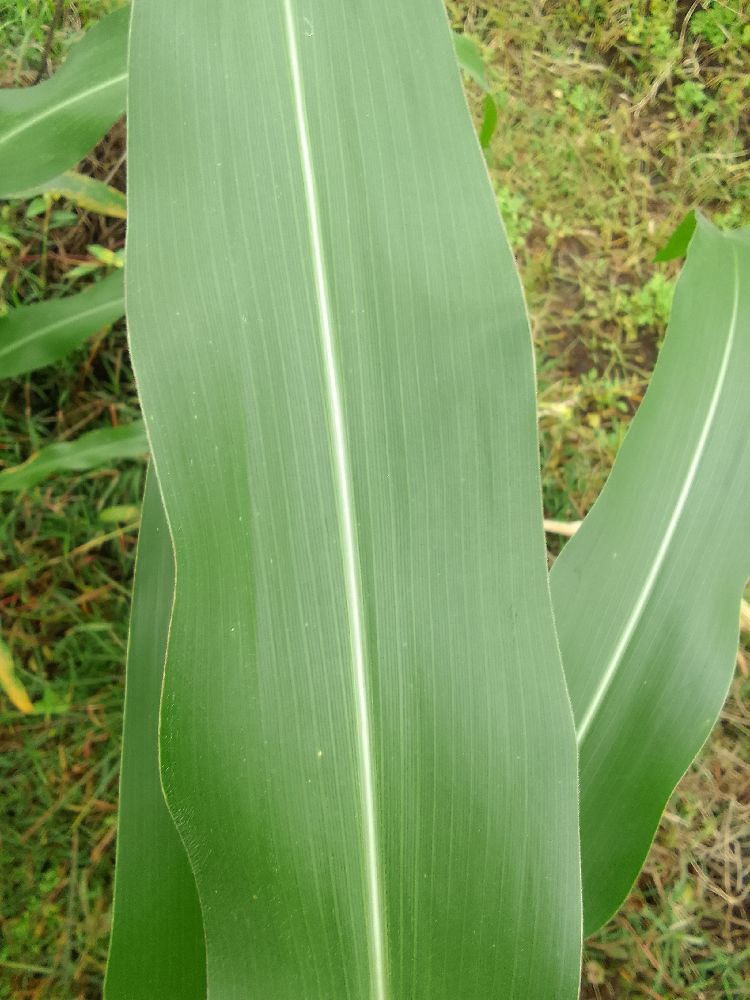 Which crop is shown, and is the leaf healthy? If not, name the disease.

maize, healthy
